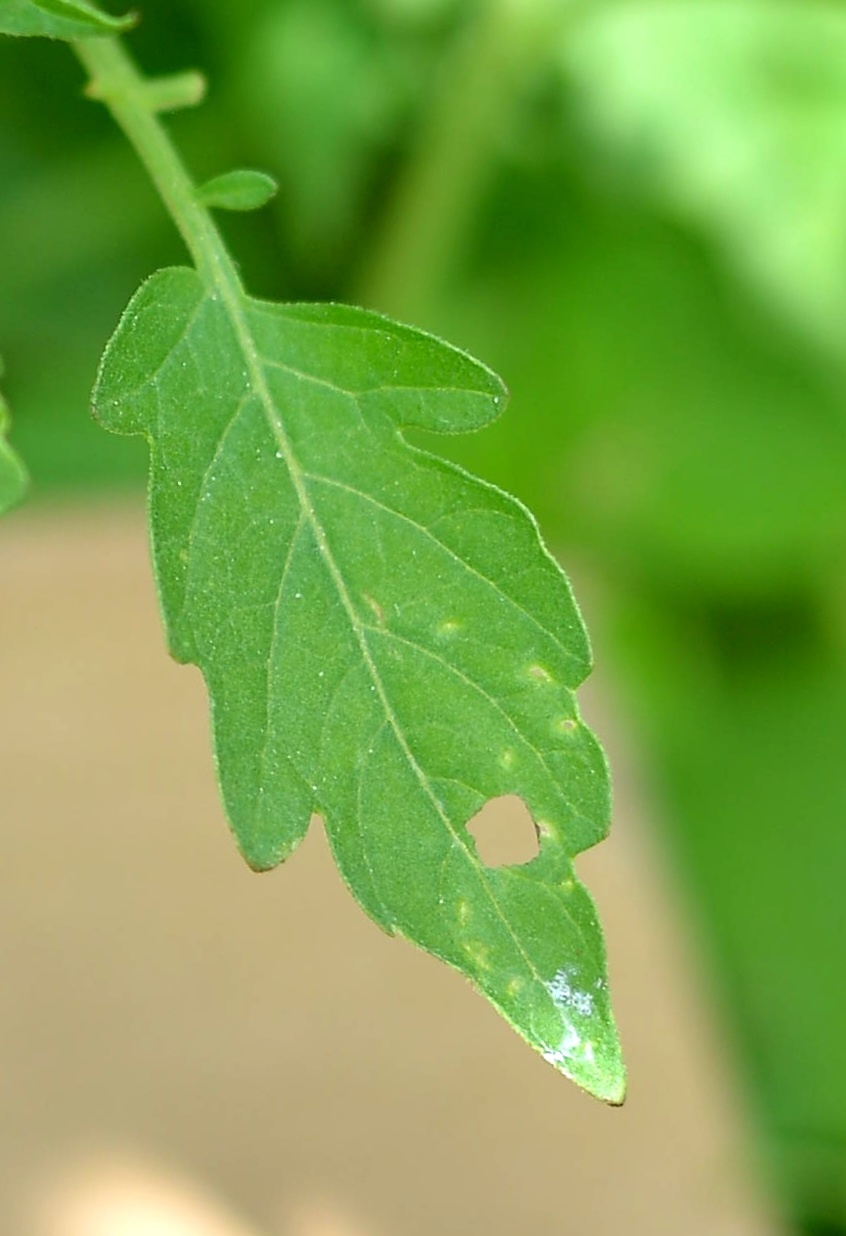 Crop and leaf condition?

tomato, infected
